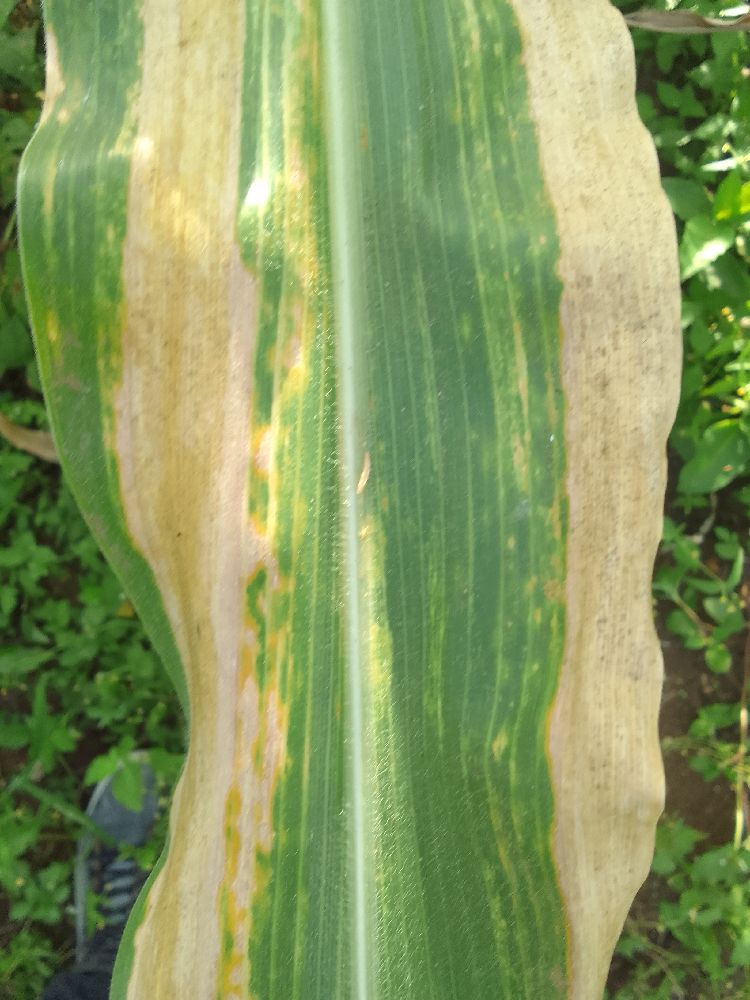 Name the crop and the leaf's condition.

maize, maize lethal necrosis
